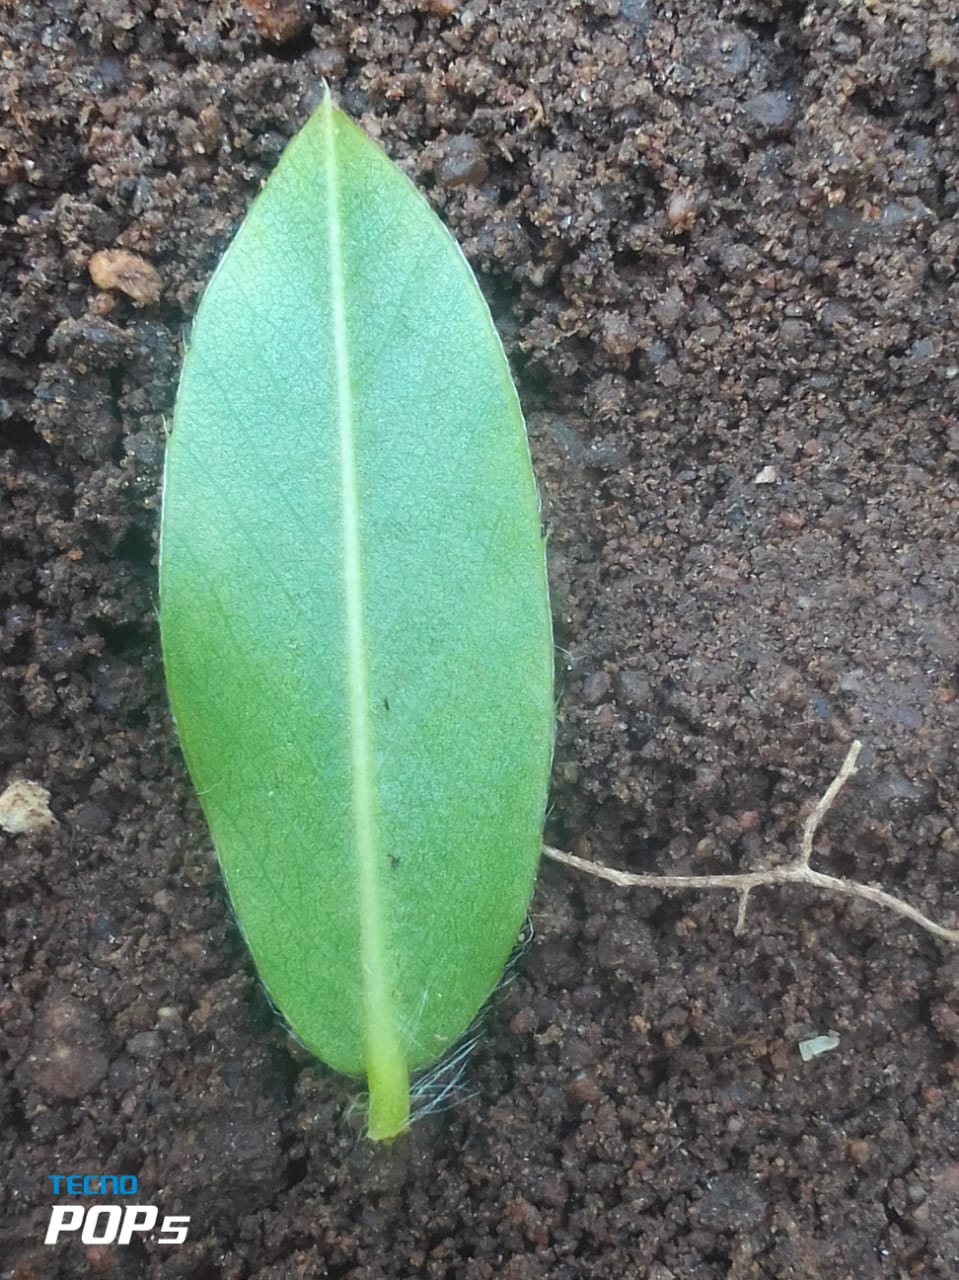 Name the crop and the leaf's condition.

peanut, healthy leaves
